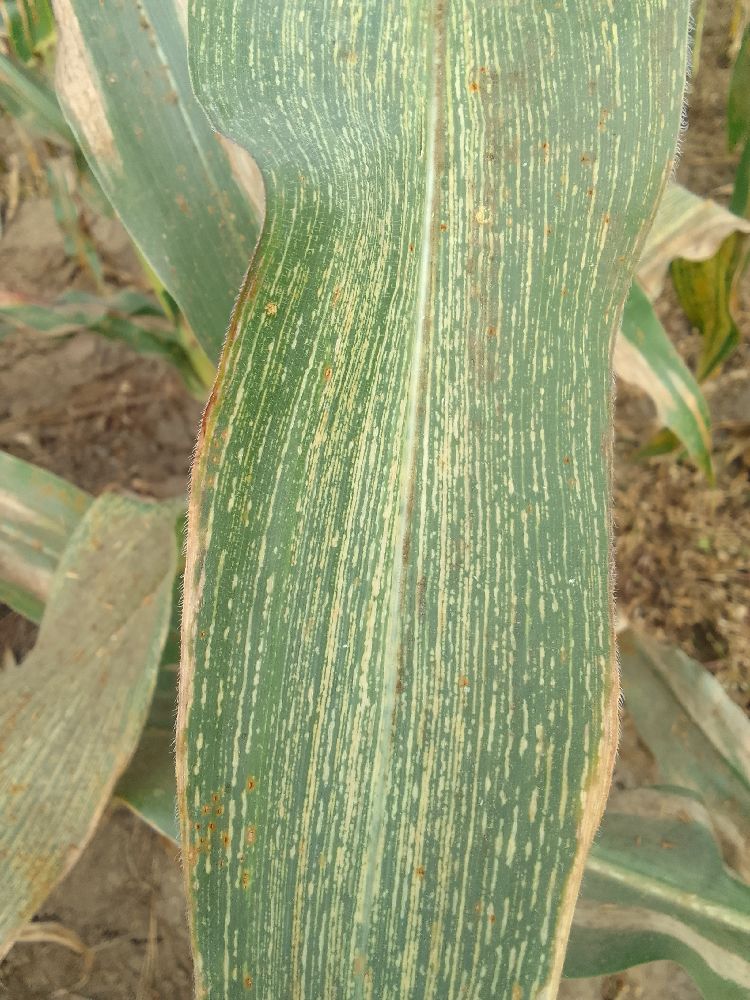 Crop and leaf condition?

maize, maize streak virus
